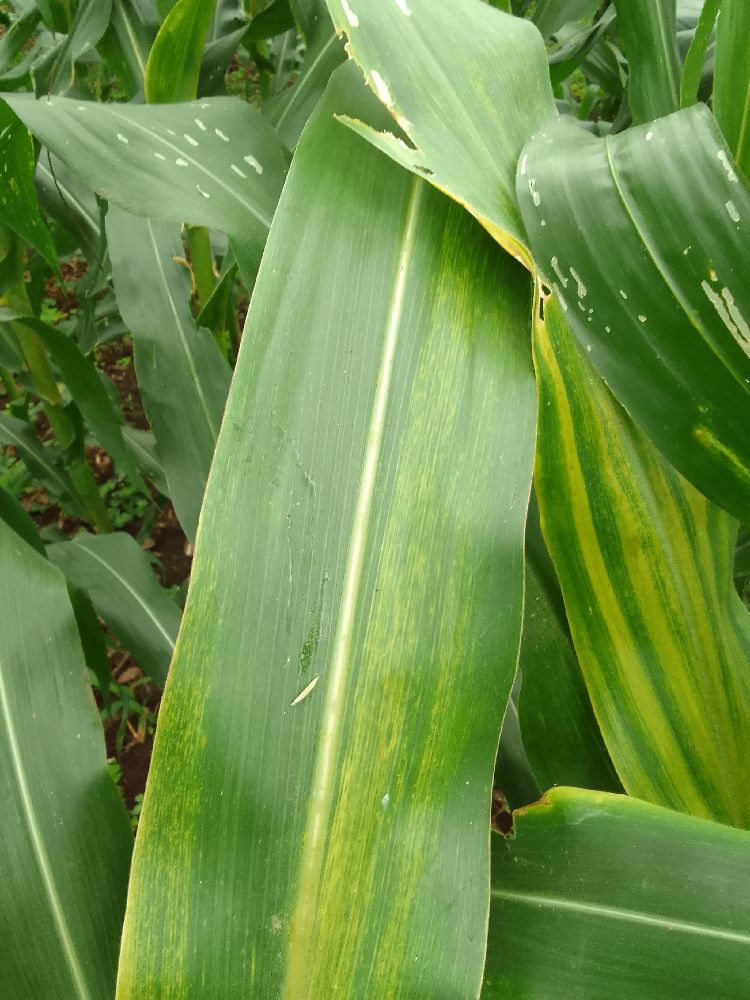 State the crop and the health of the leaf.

maize, maize lethal necrosis
